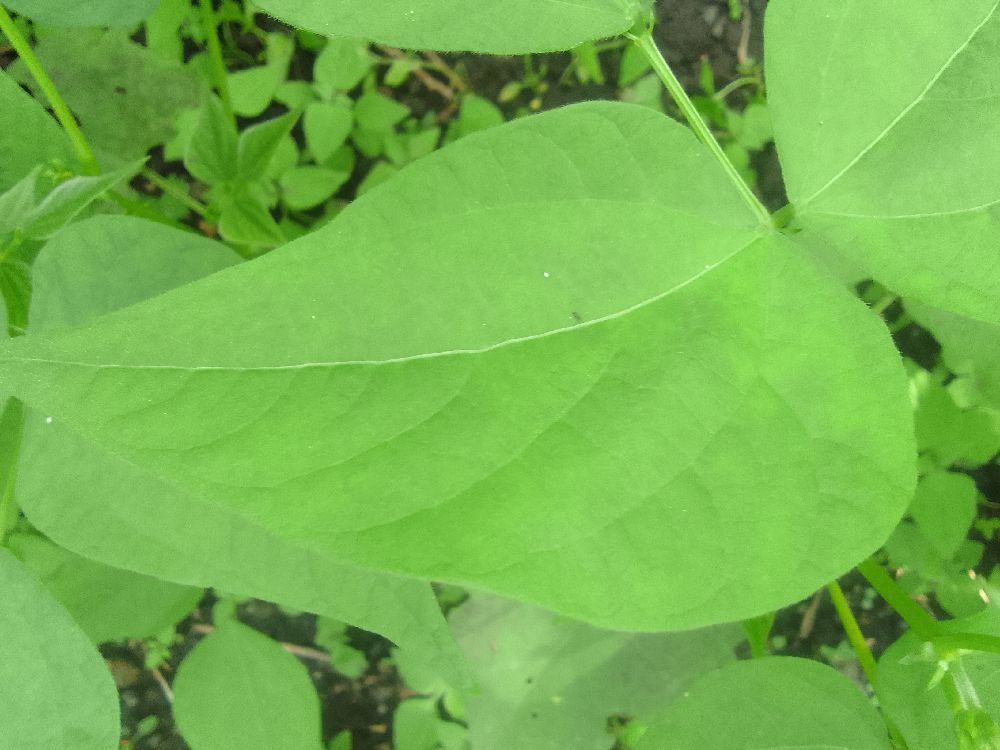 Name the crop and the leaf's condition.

common bean, healthy
